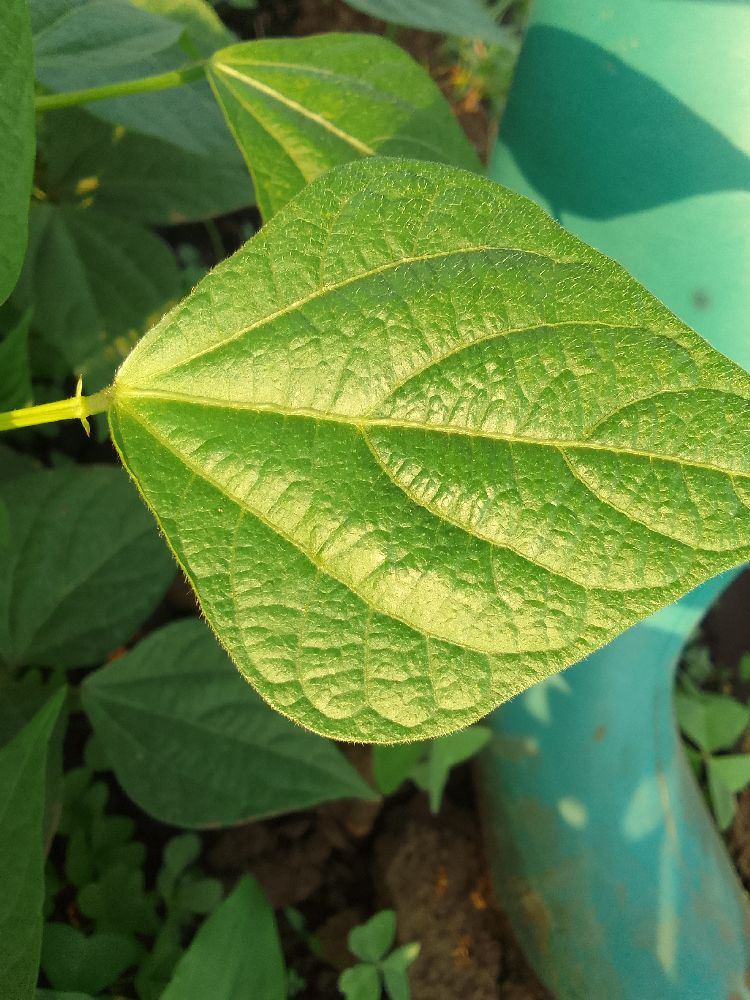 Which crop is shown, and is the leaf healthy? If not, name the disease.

common bean, healthy
